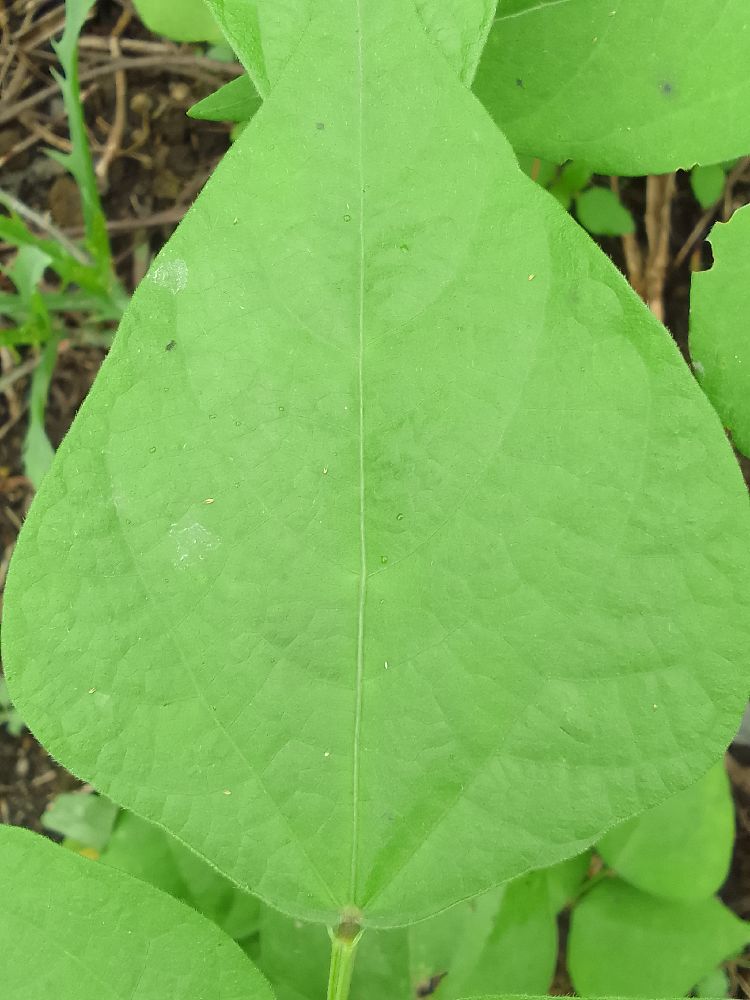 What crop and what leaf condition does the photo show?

common bean, healthy
